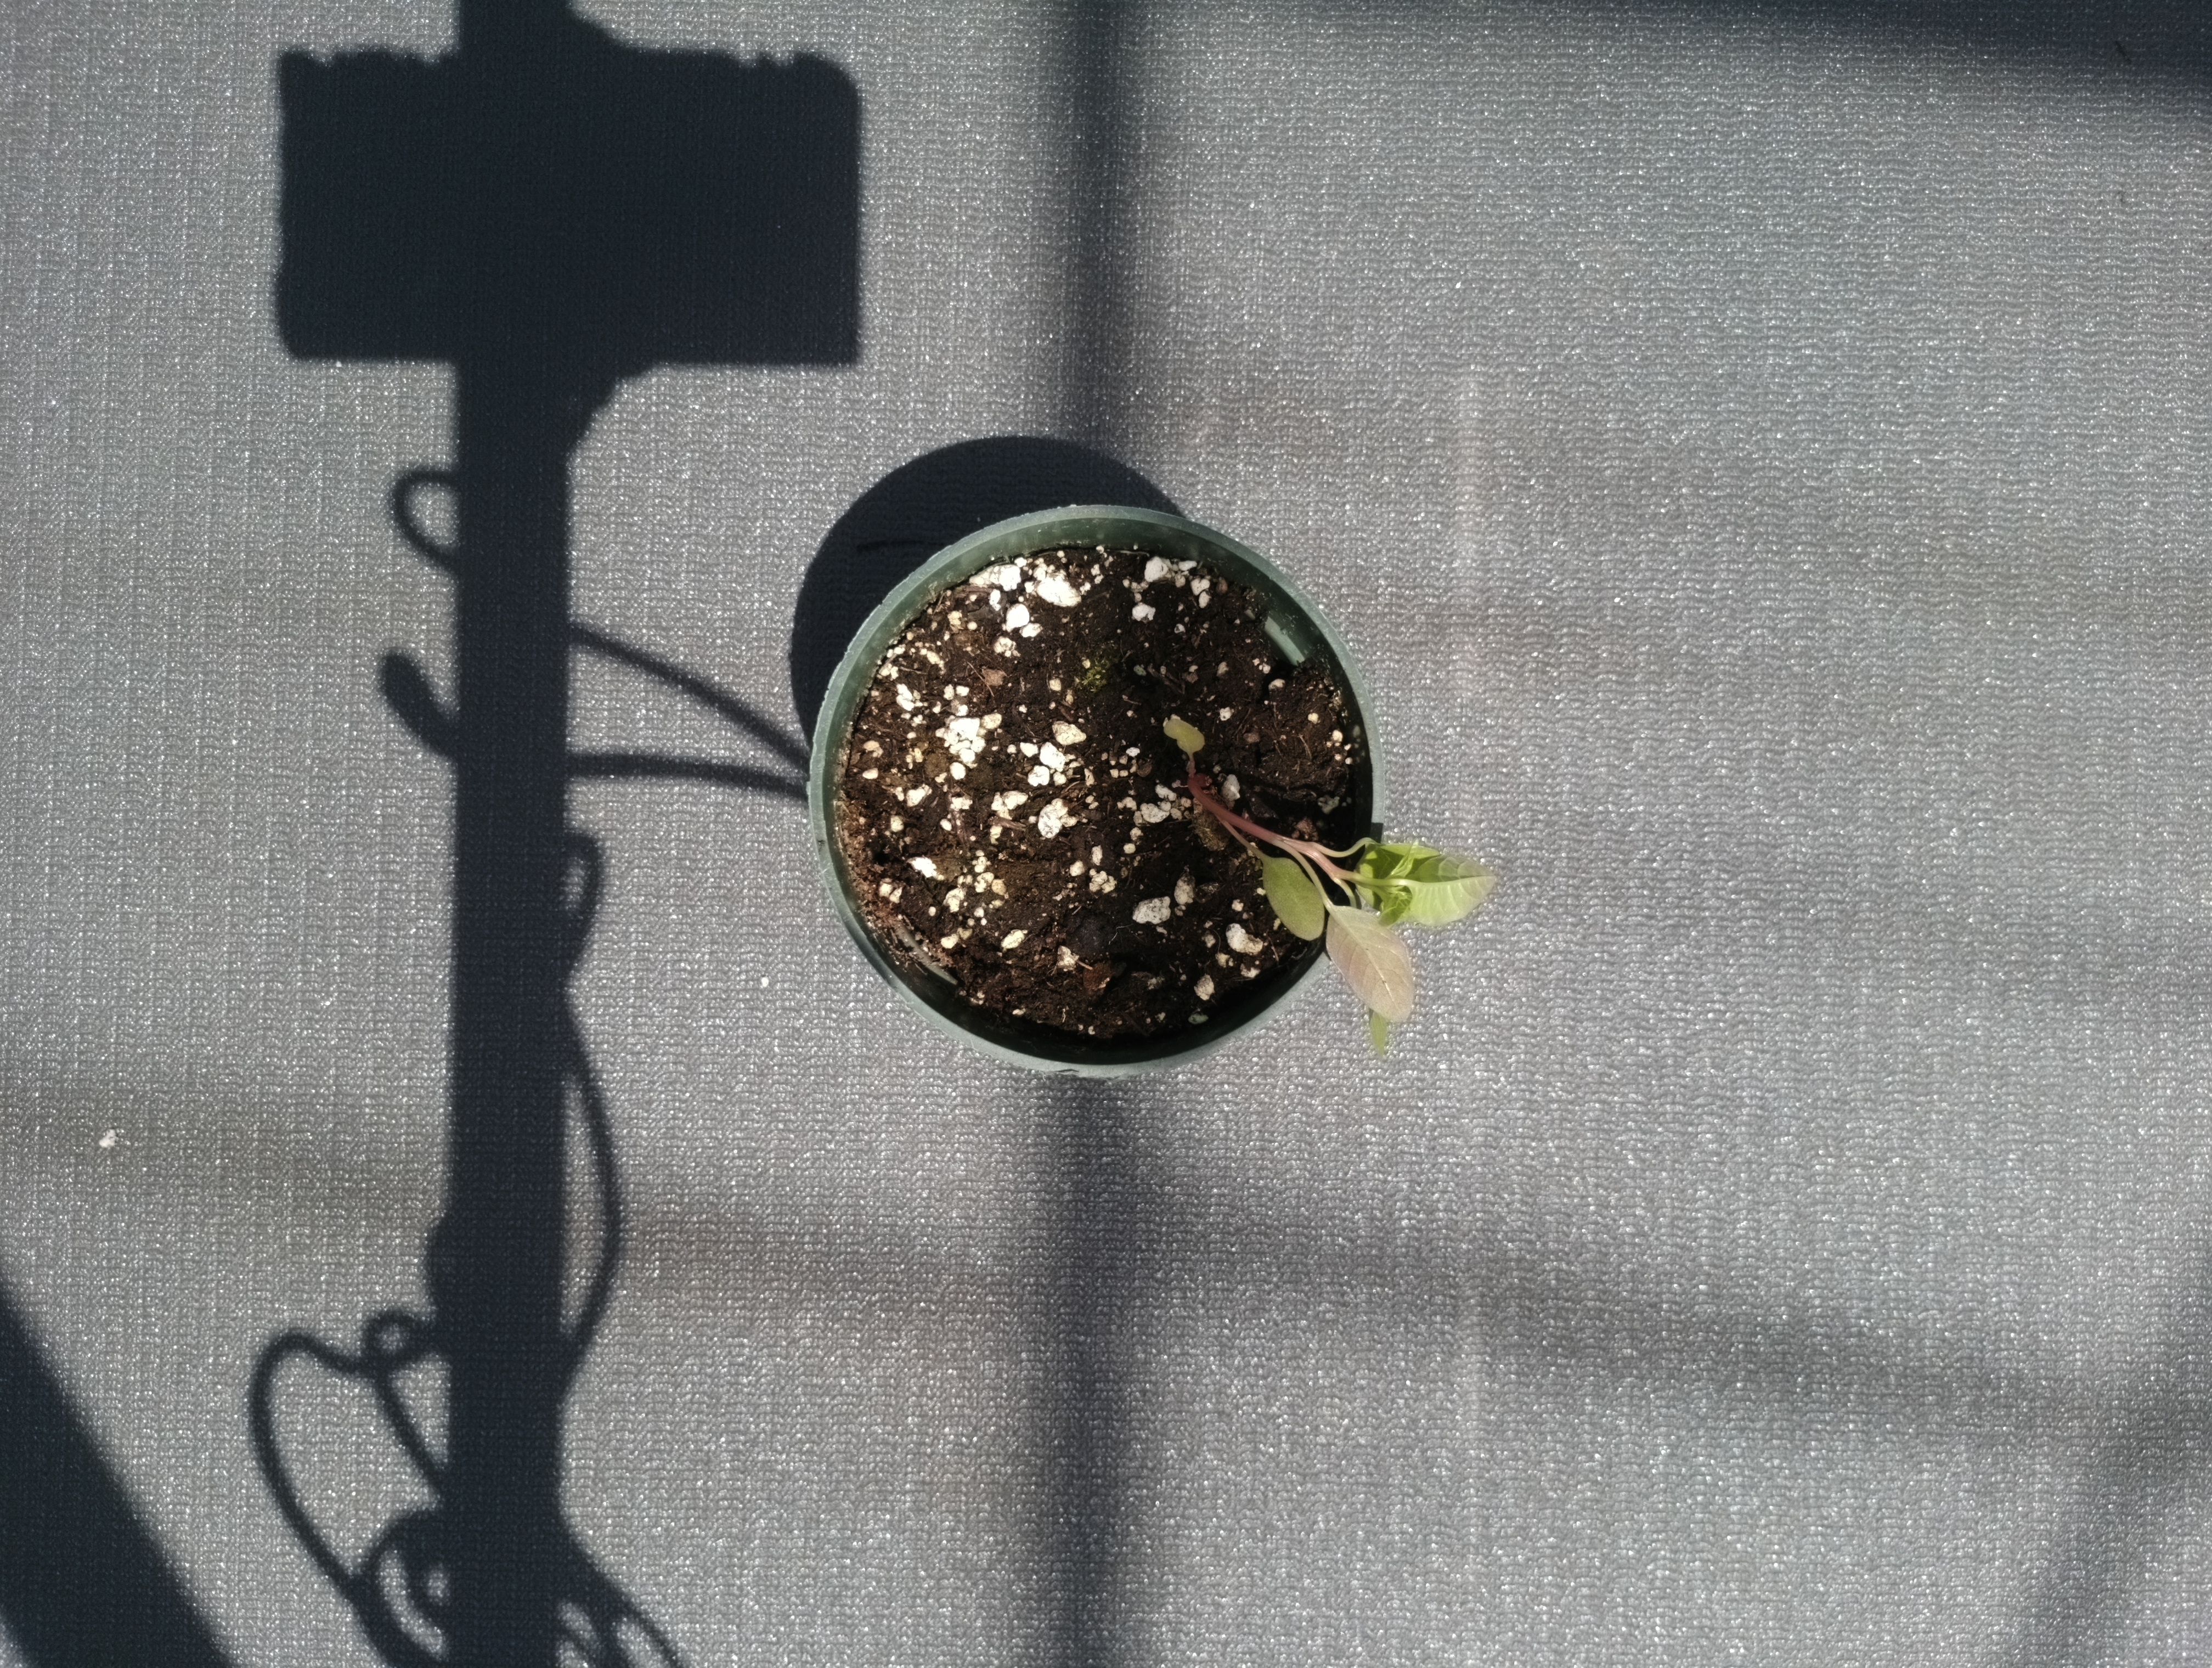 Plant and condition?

waterhemp, foliar distortion
